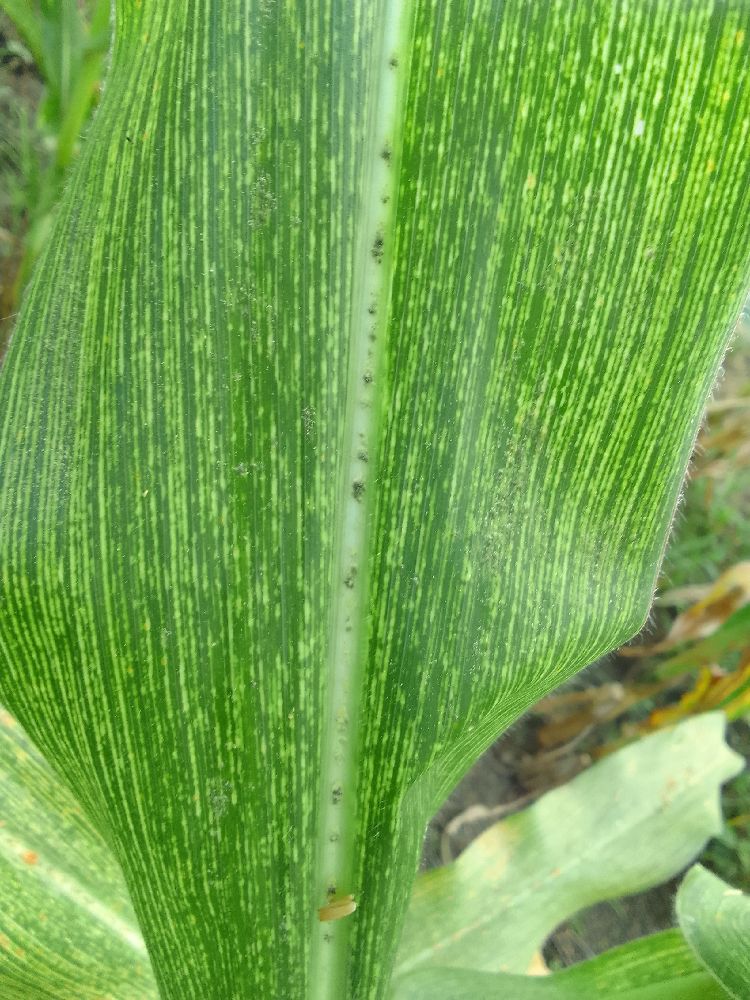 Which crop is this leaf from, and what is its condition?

maize, maize streak virus
